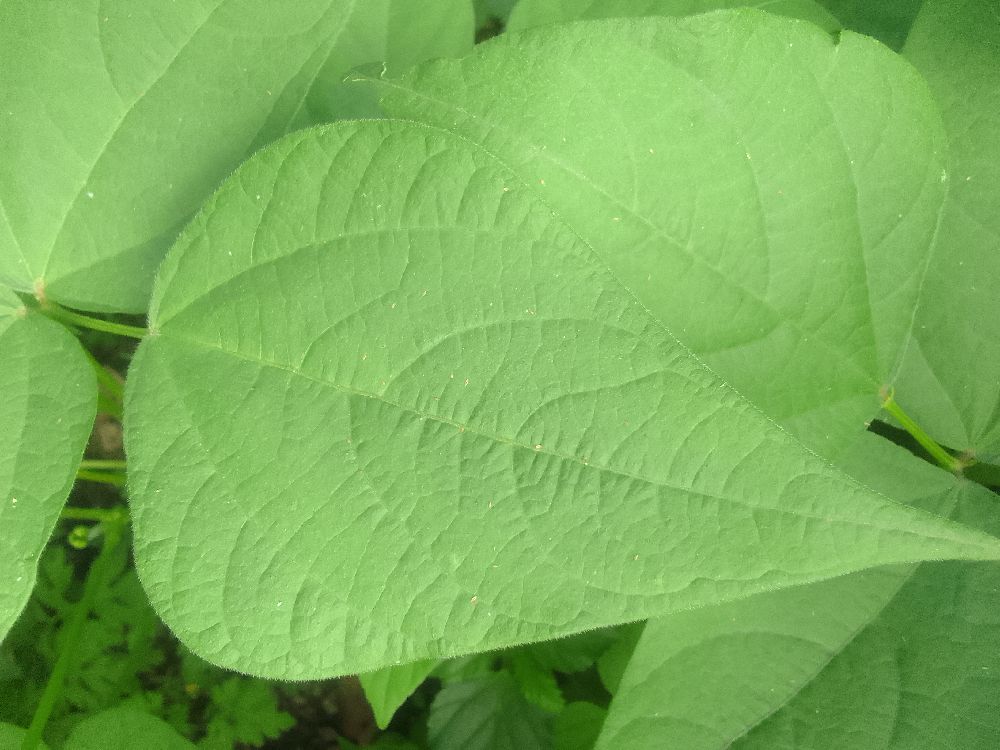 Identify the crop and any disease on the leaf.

common bean, healthy
